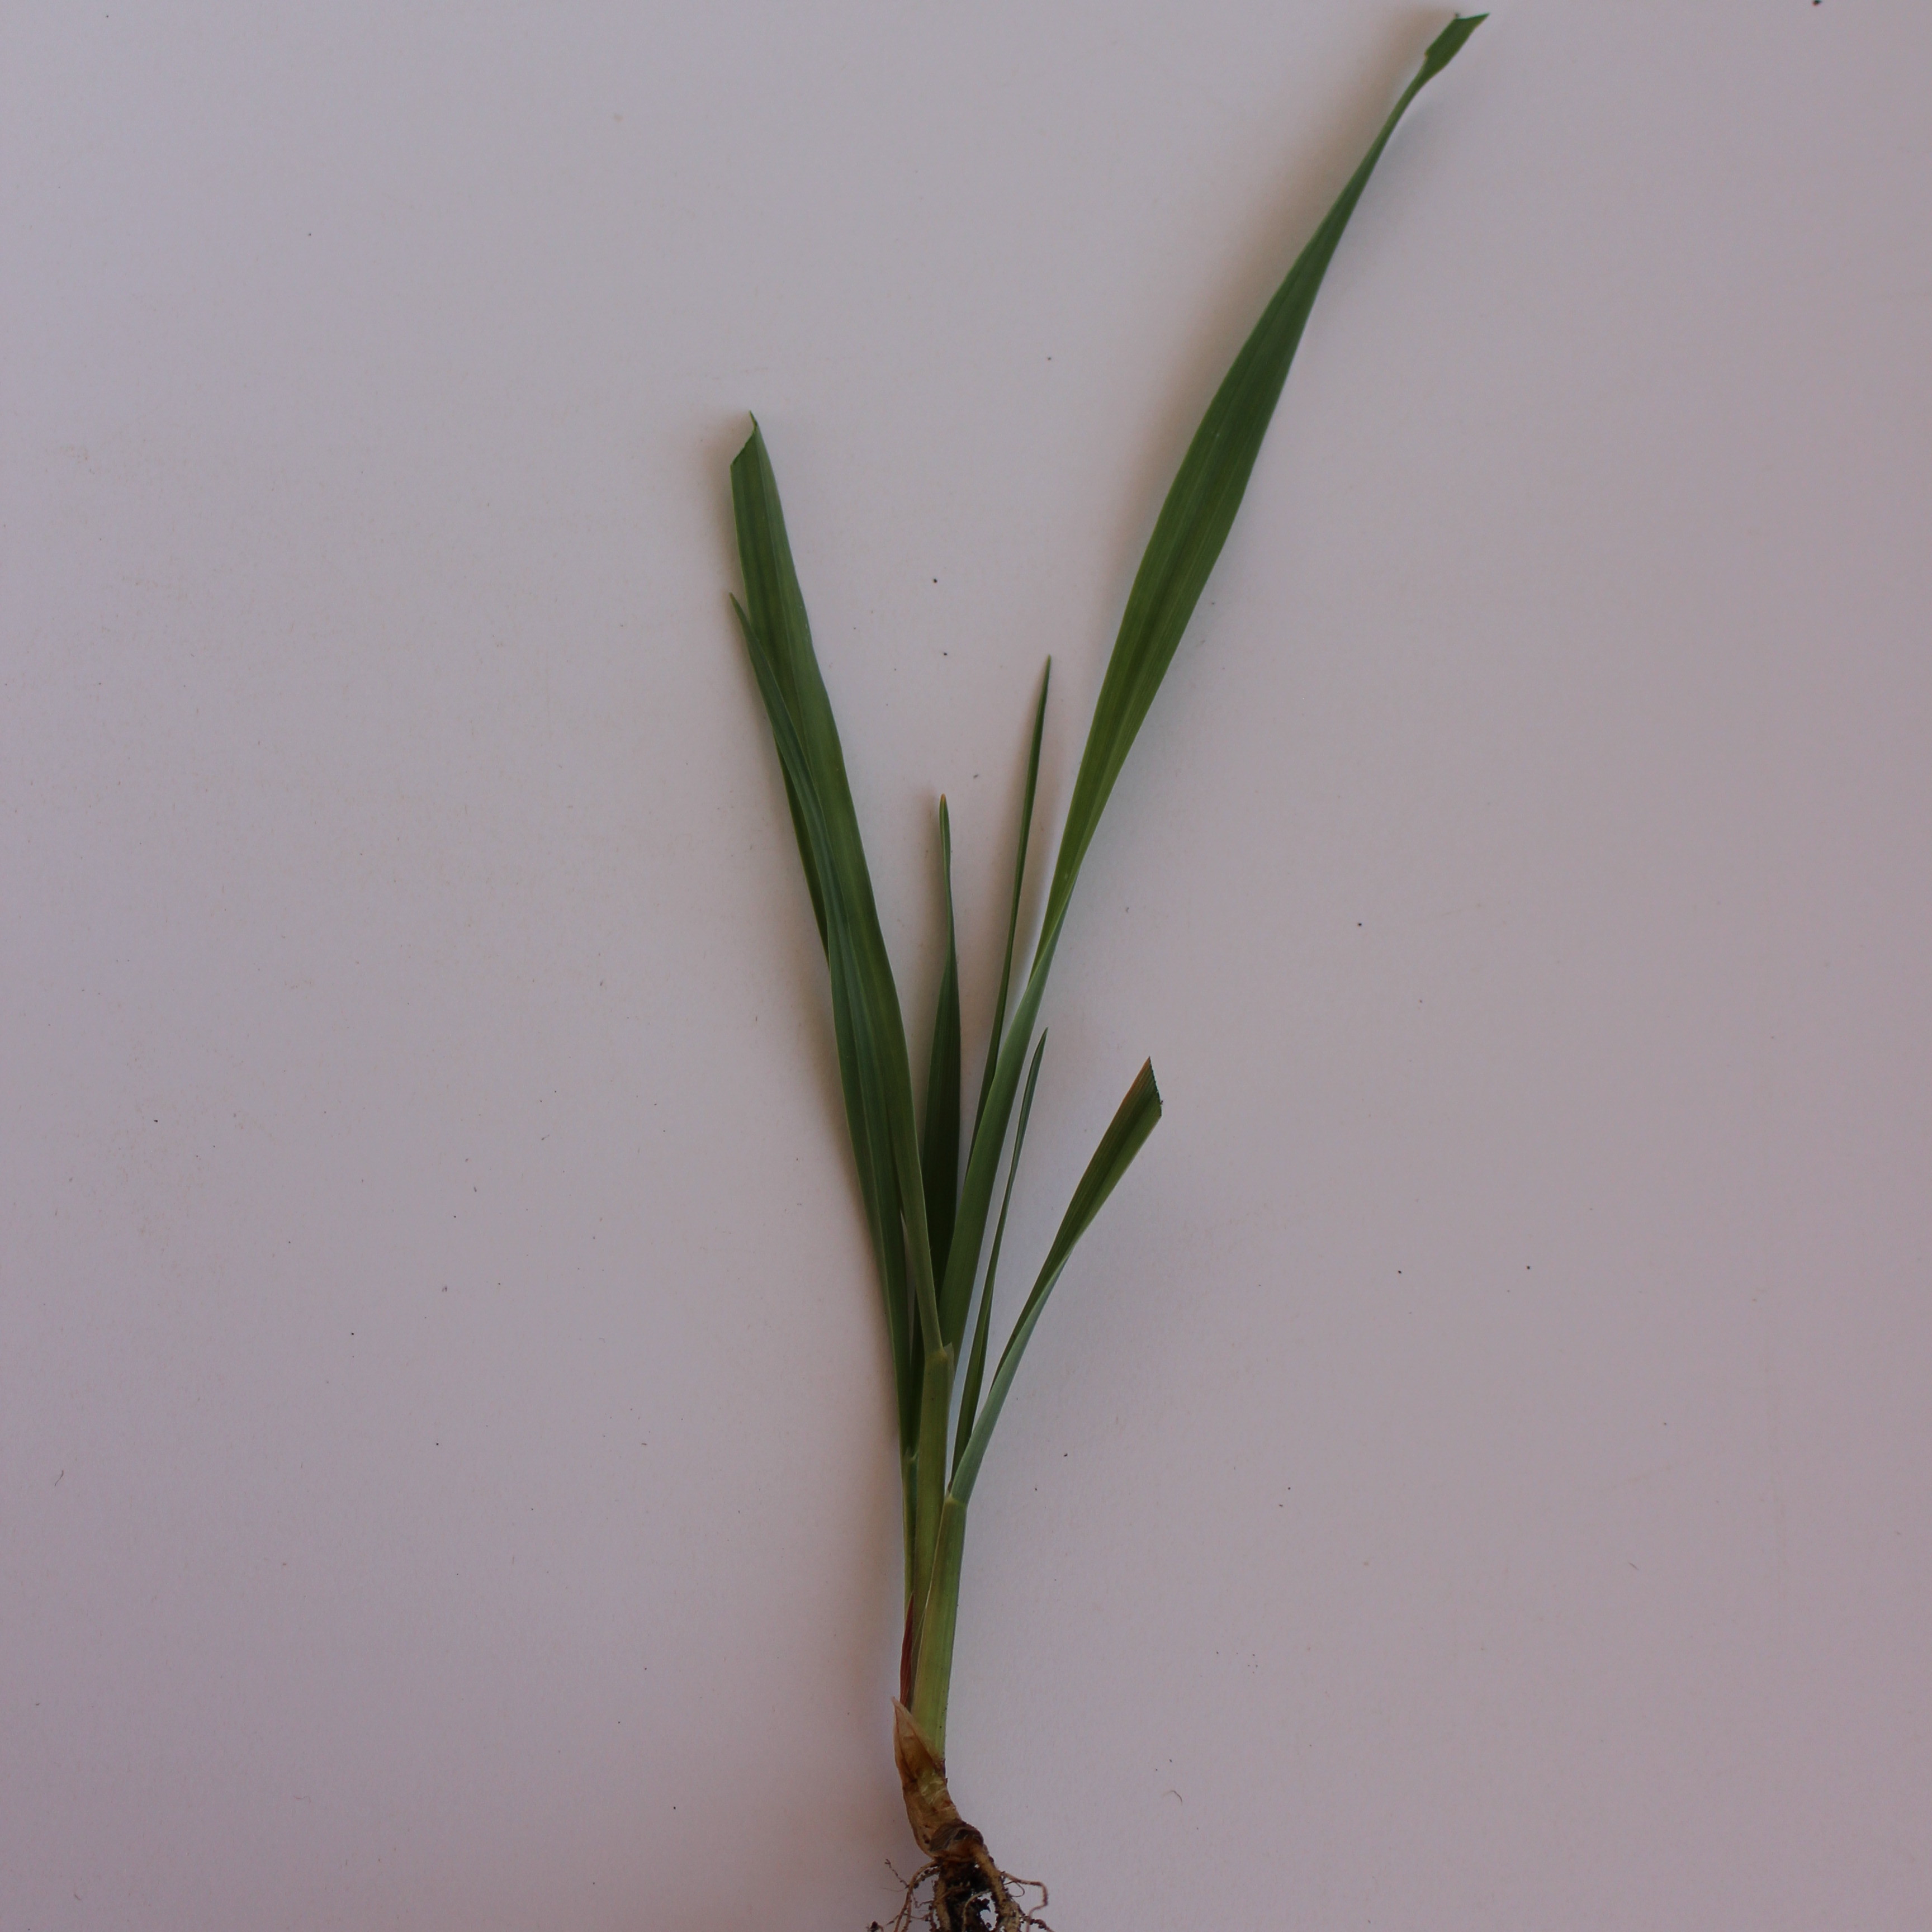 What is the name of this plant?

Avena sterilis
